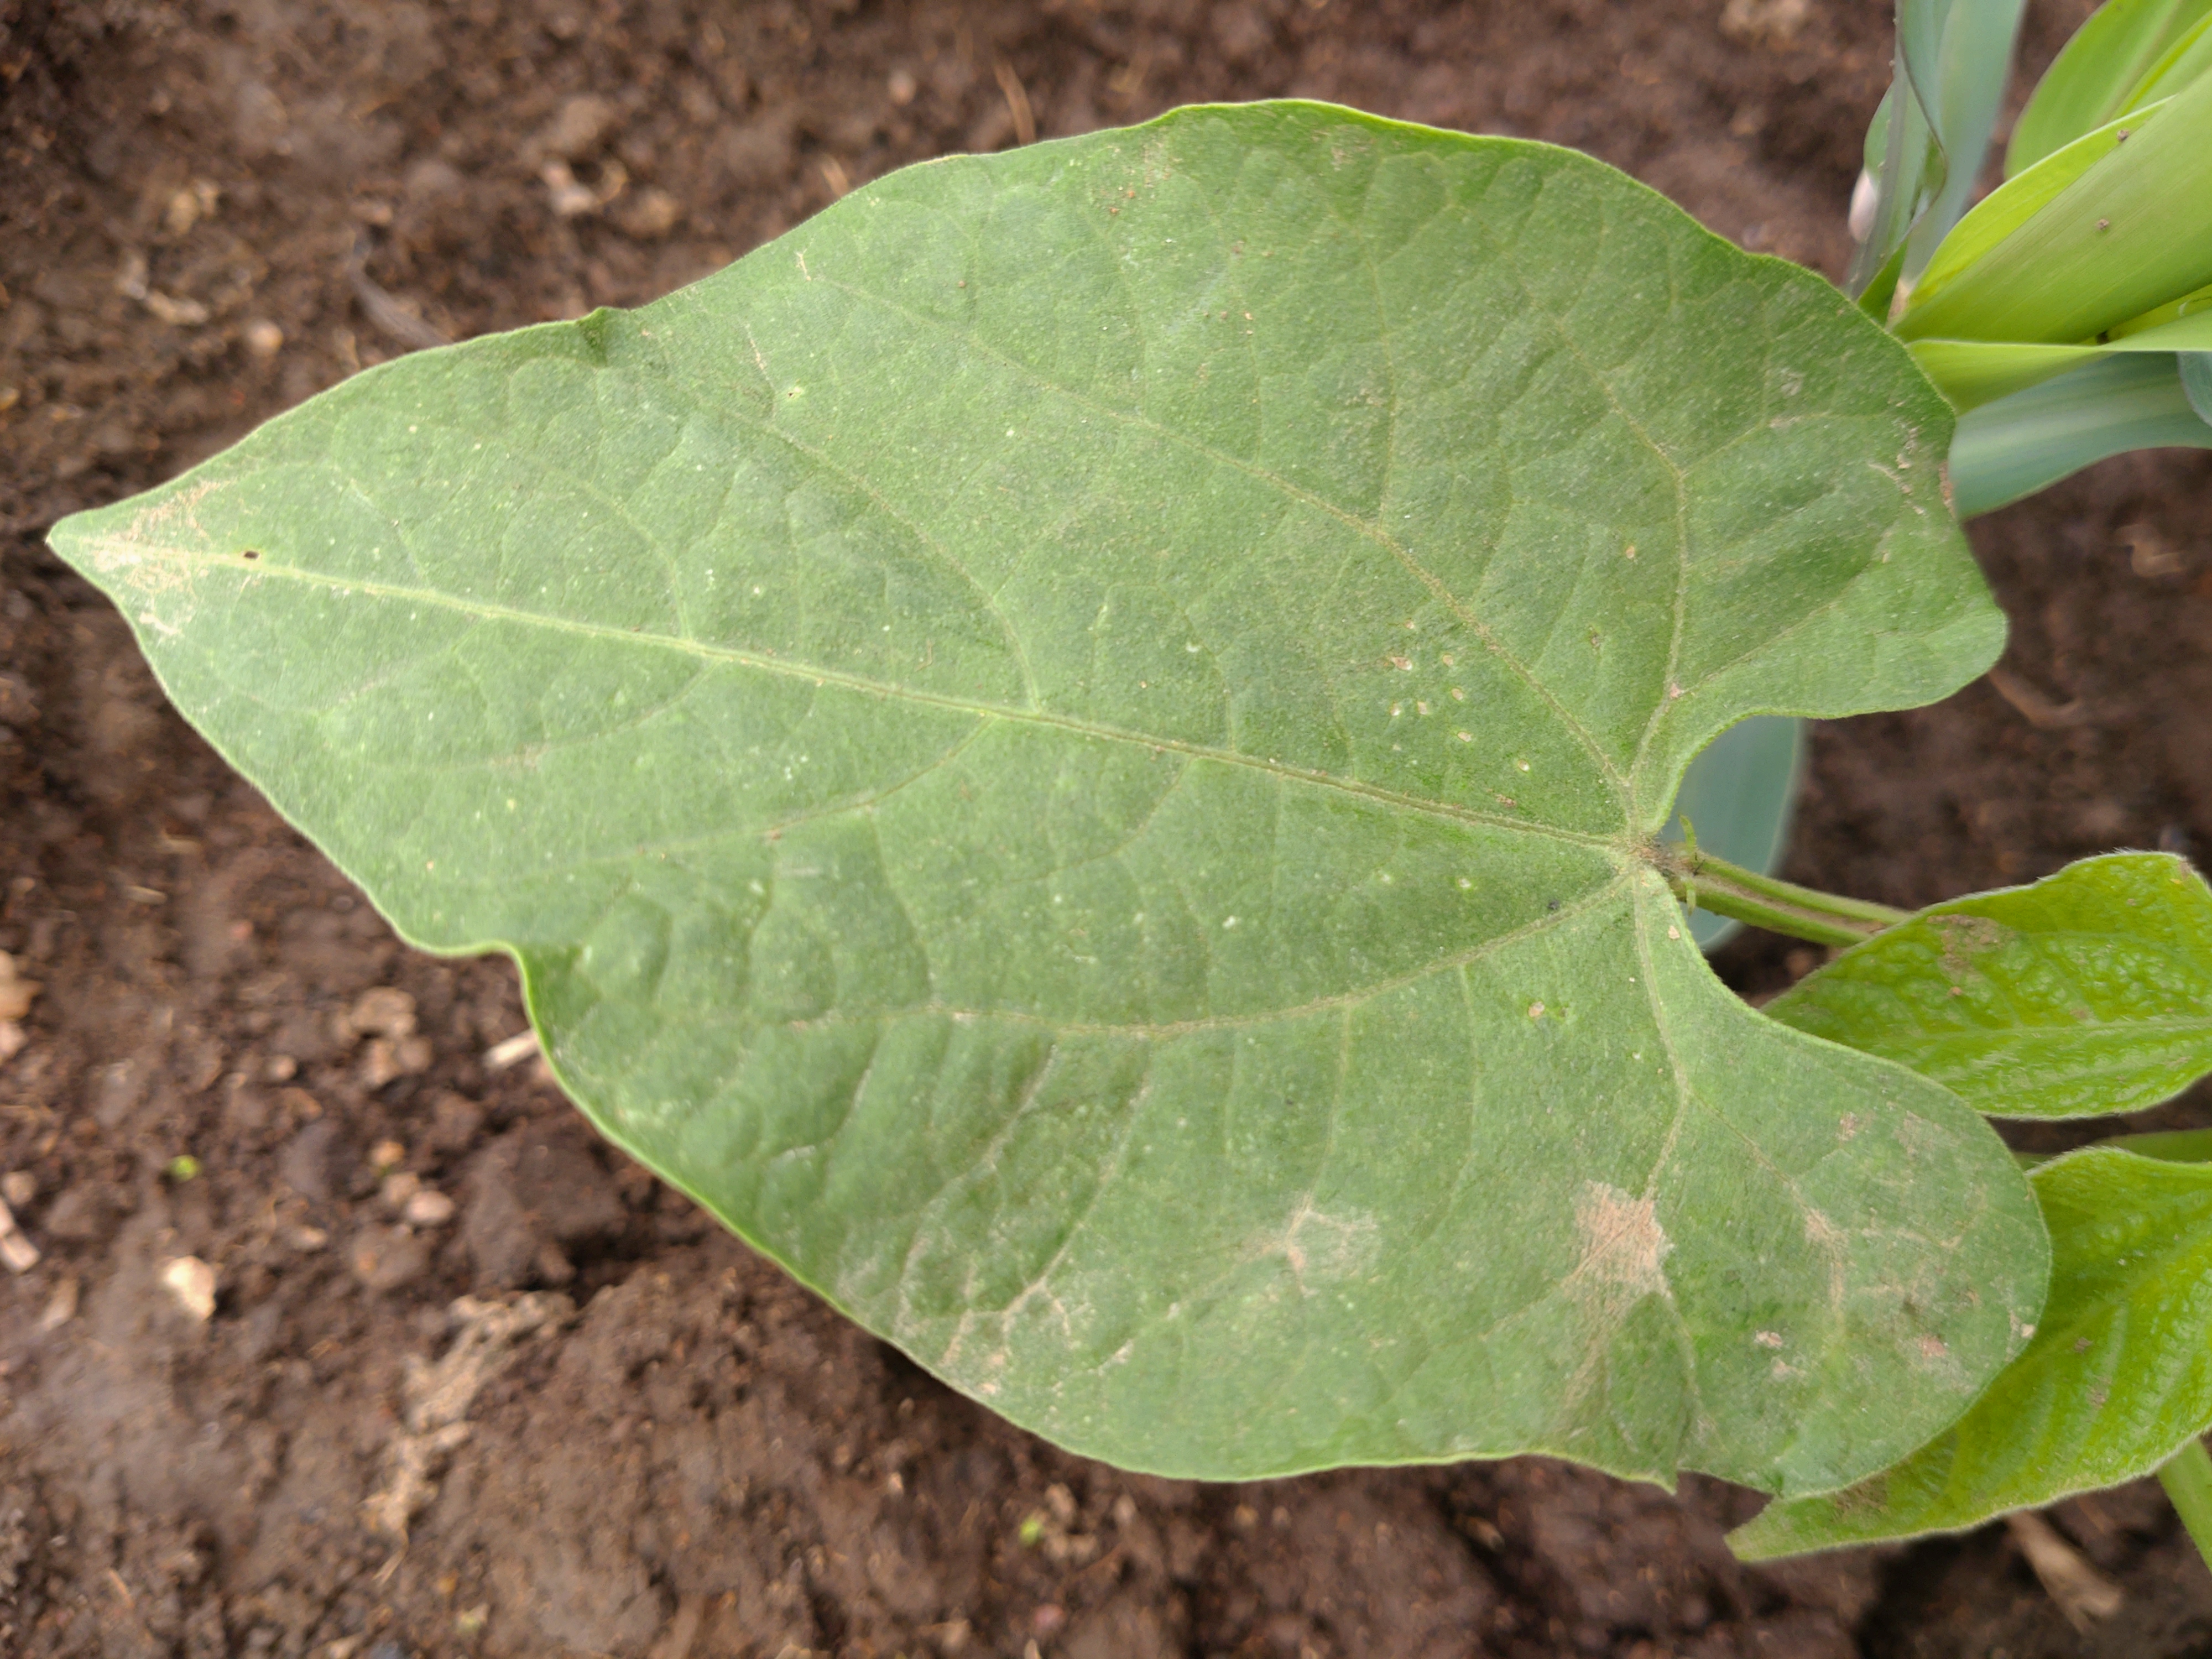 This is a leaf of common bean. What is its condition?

healthy
